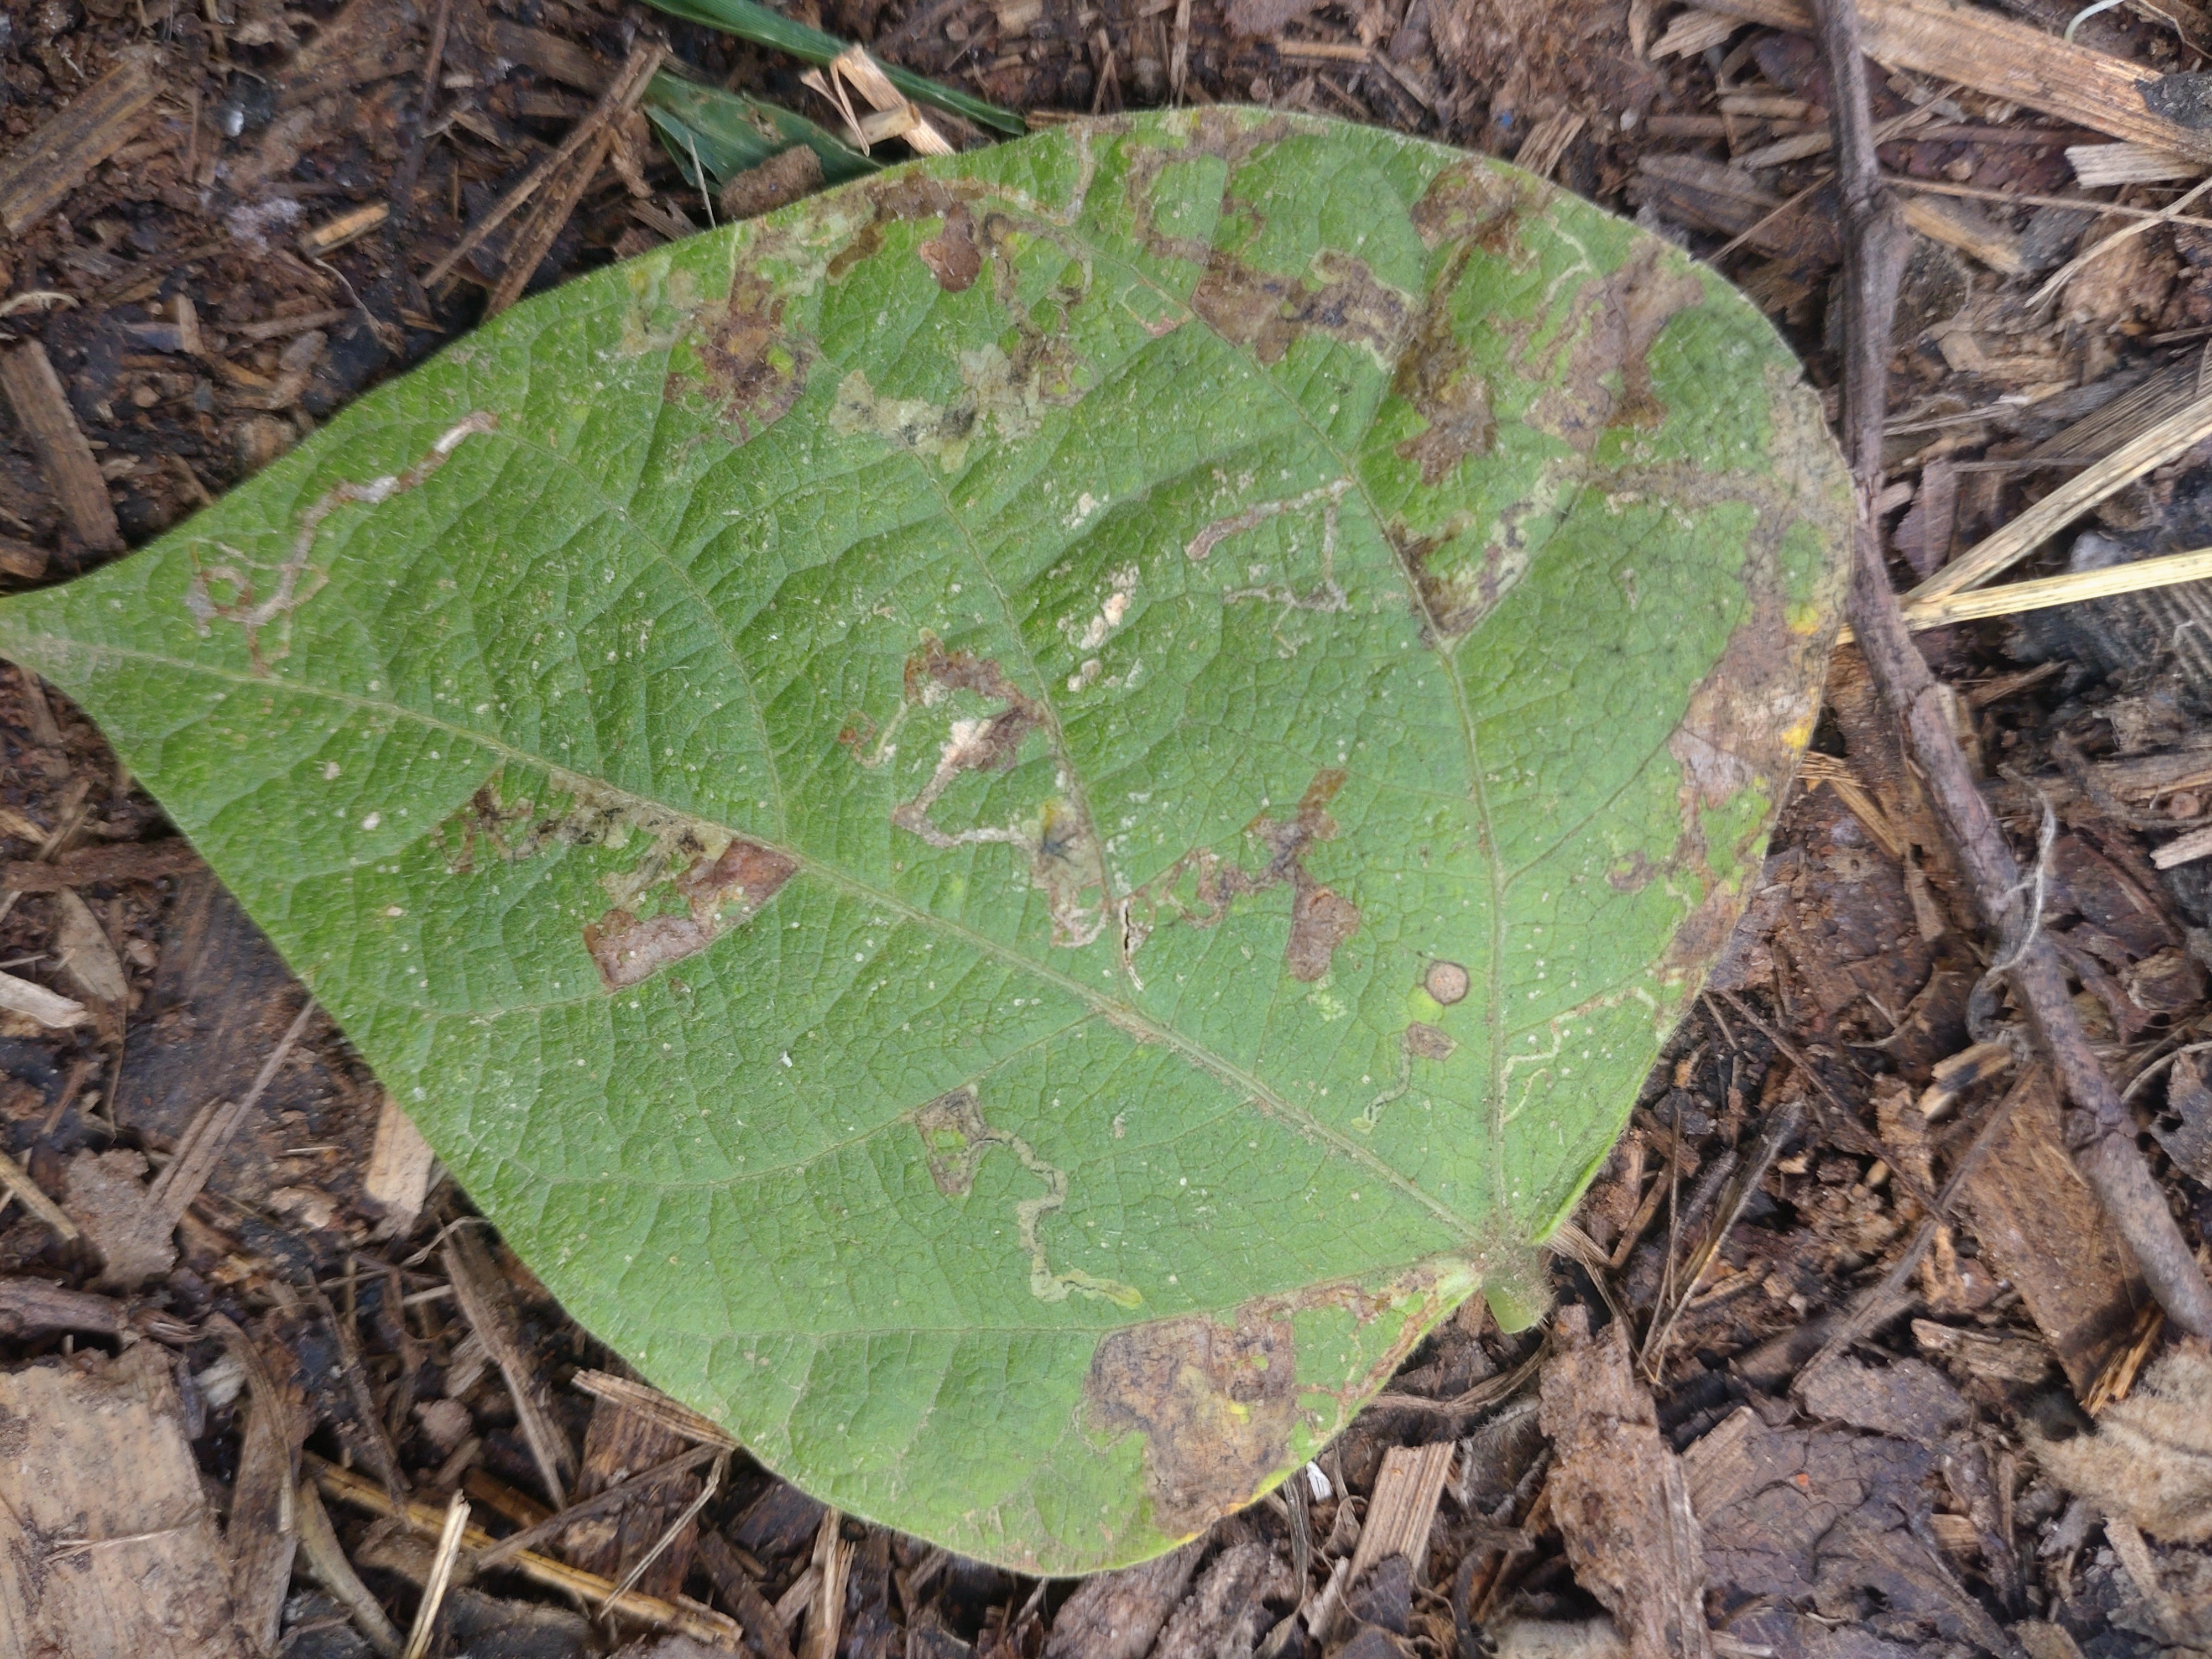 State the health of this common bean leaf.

anthracnose
